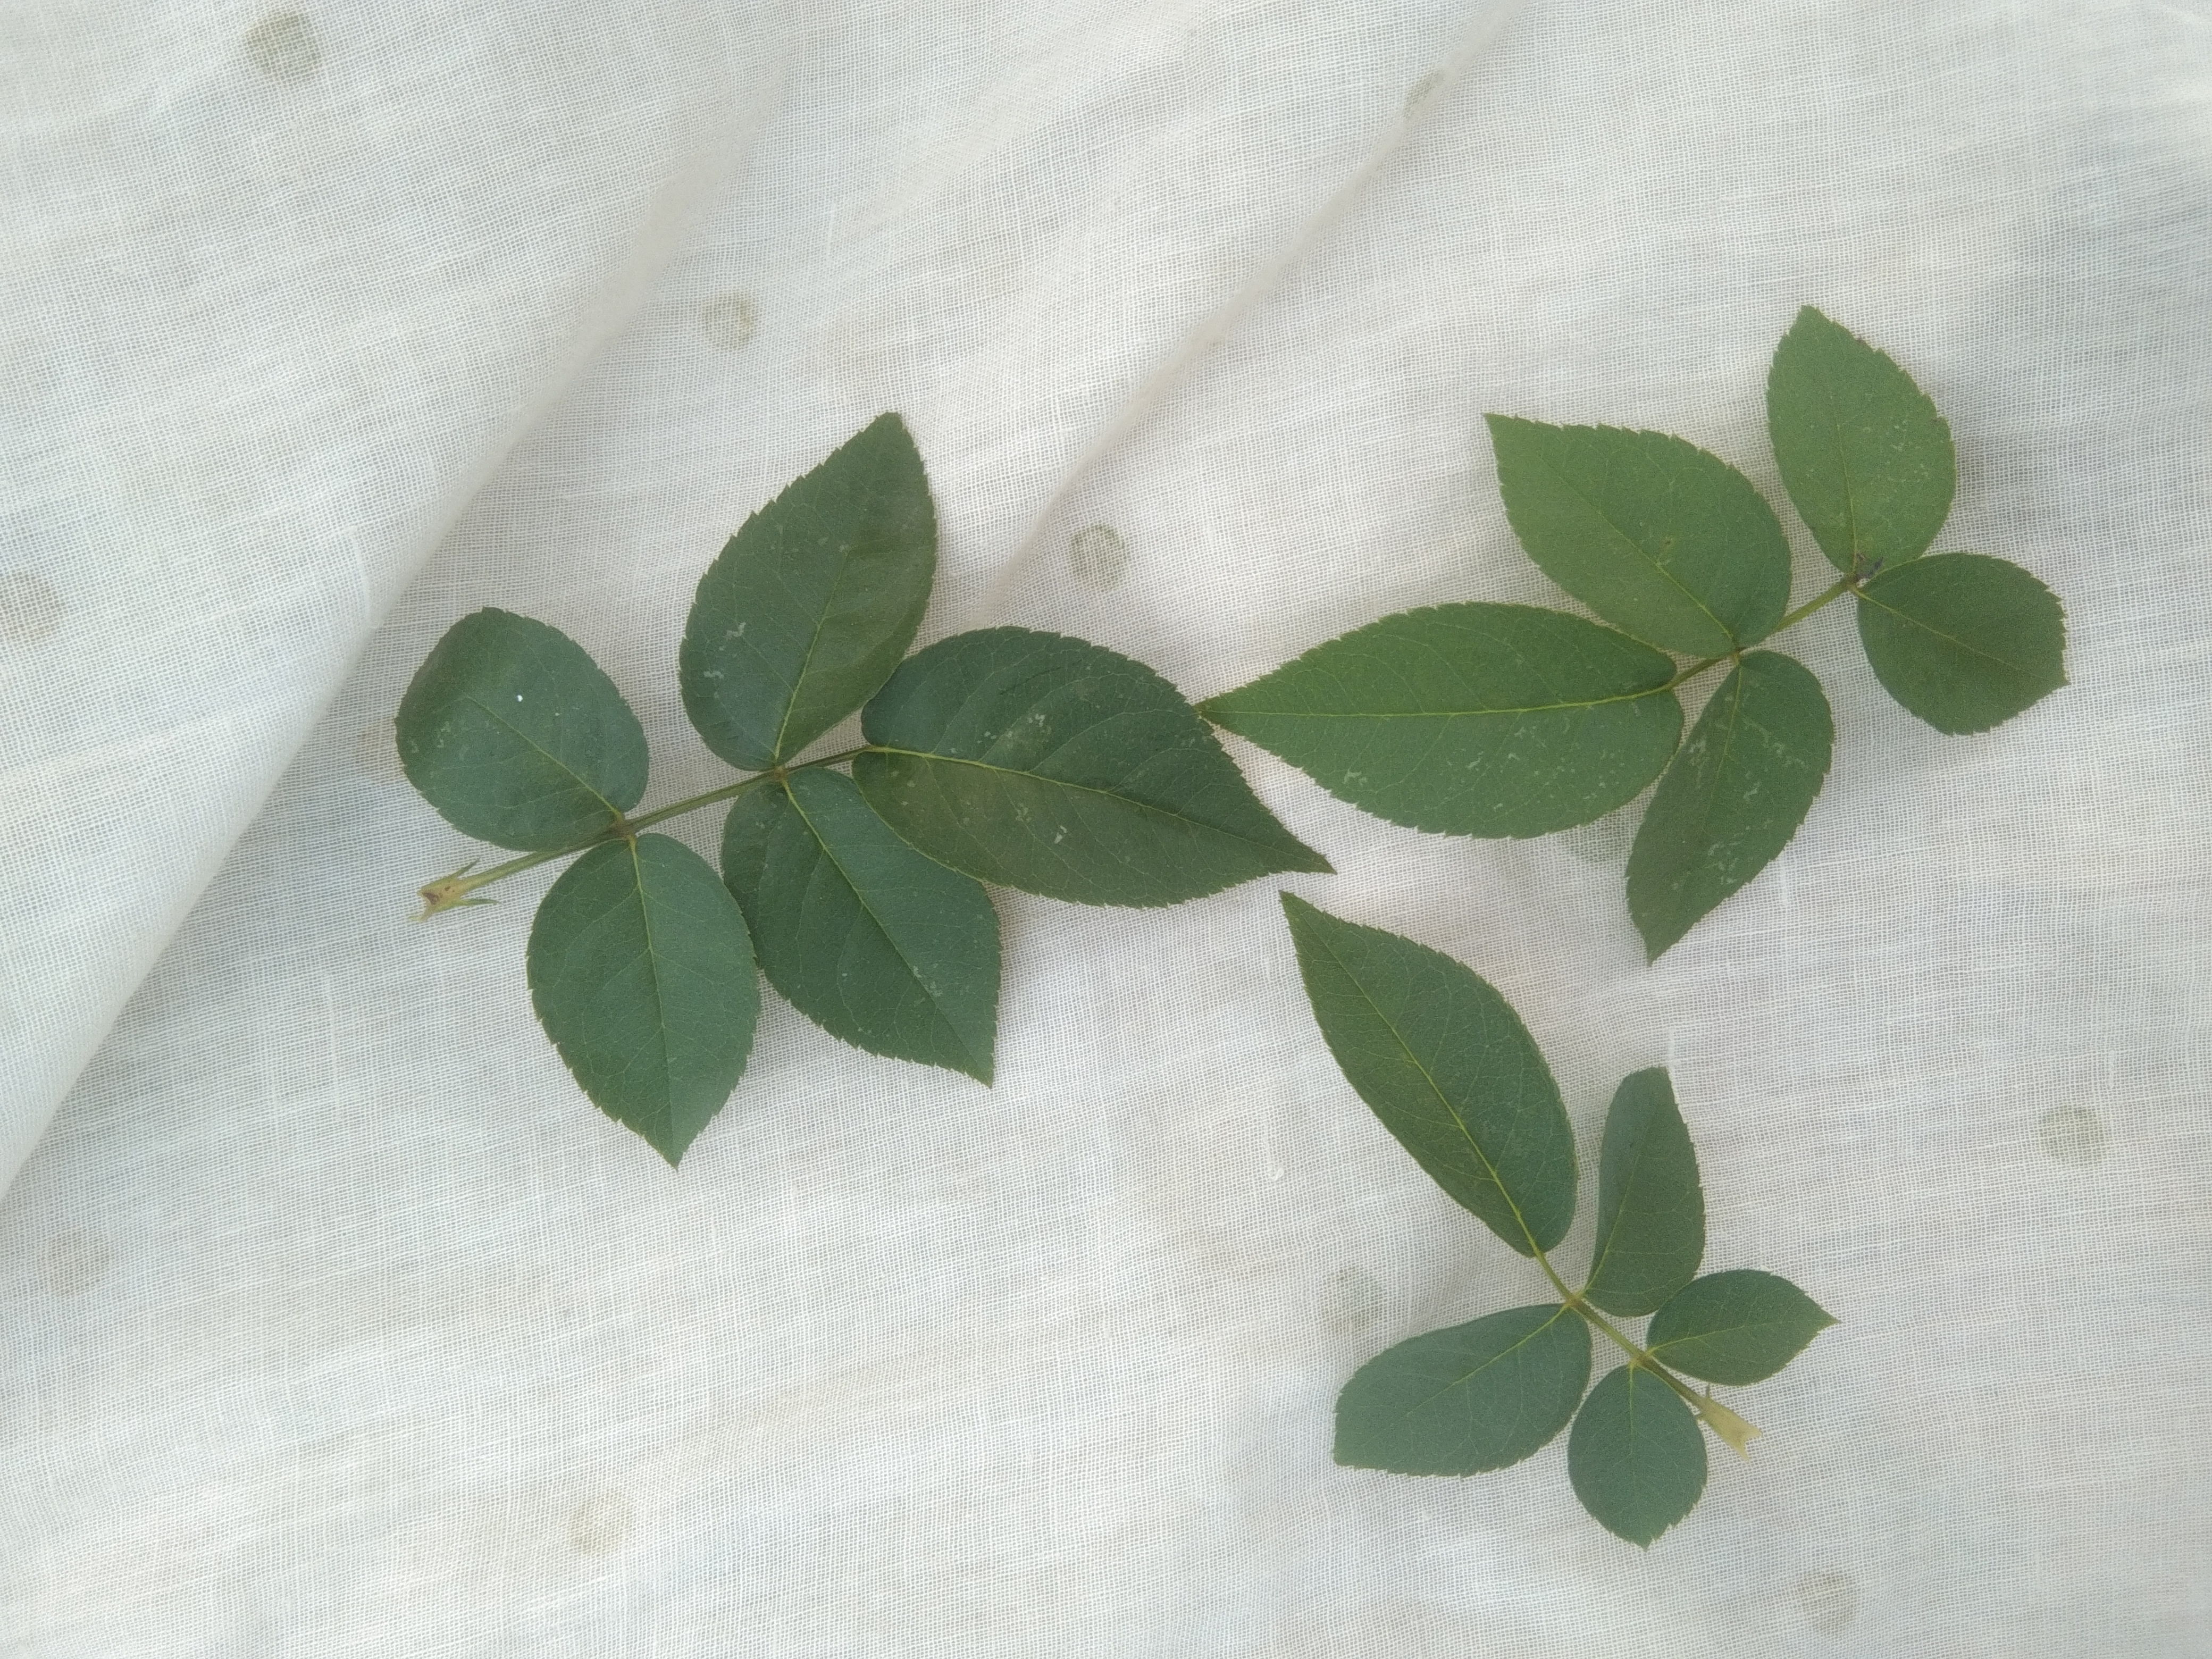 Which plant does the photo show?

rose
